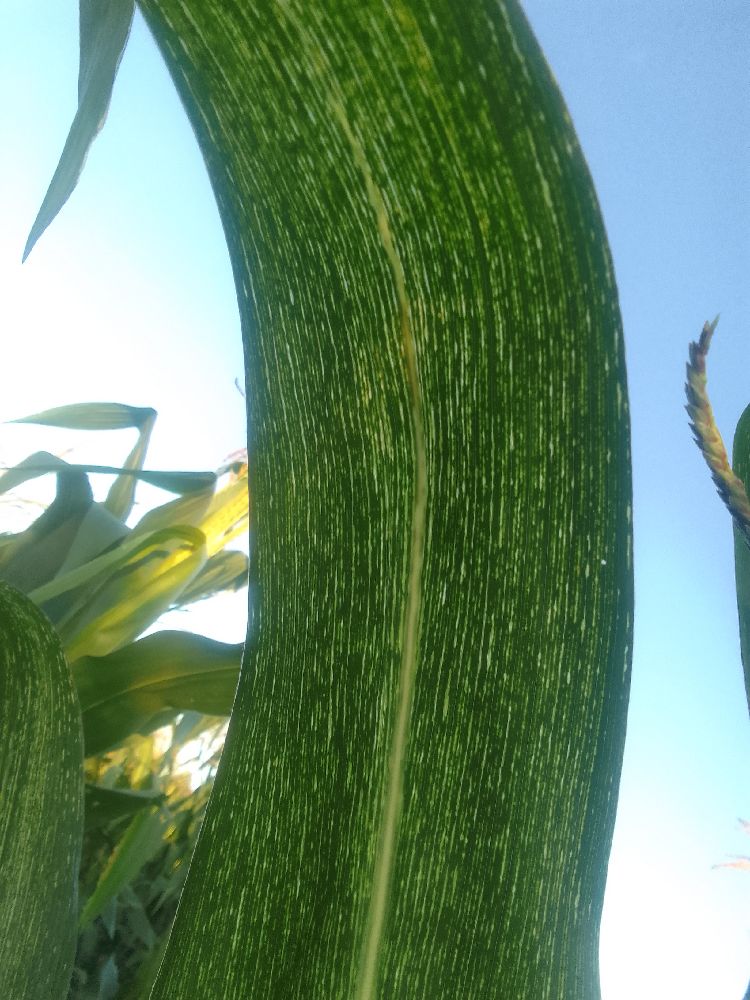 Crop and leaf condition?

maize, maize streak virus
